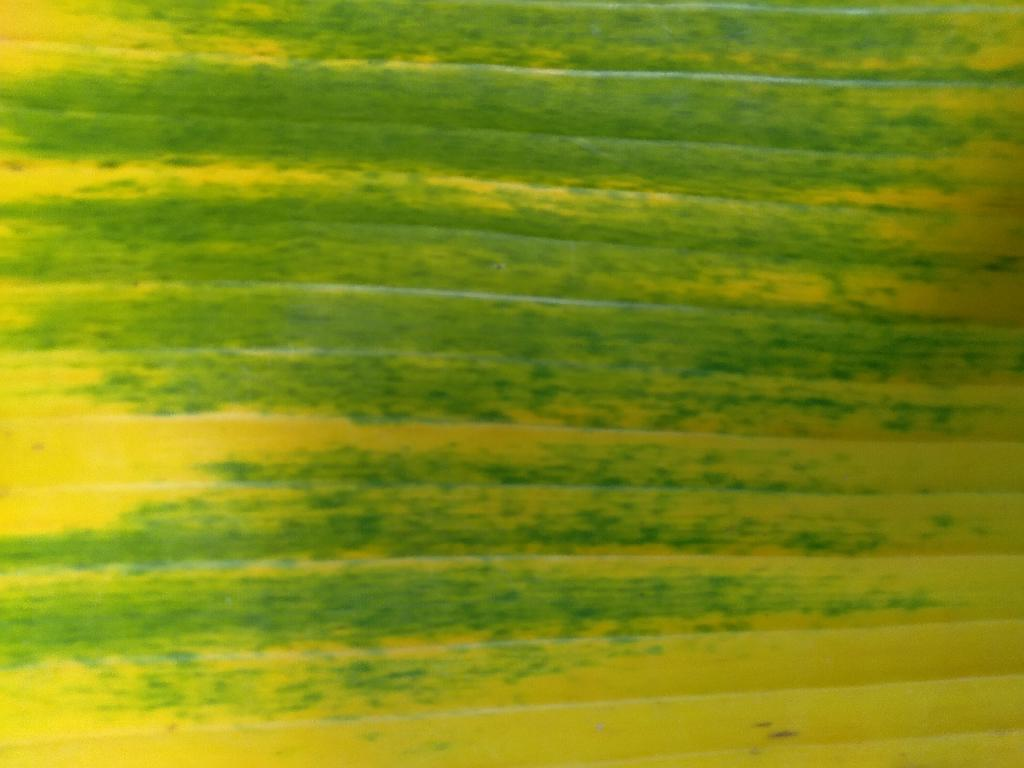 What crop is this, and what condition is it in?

banana, fusarium wilt race 1
